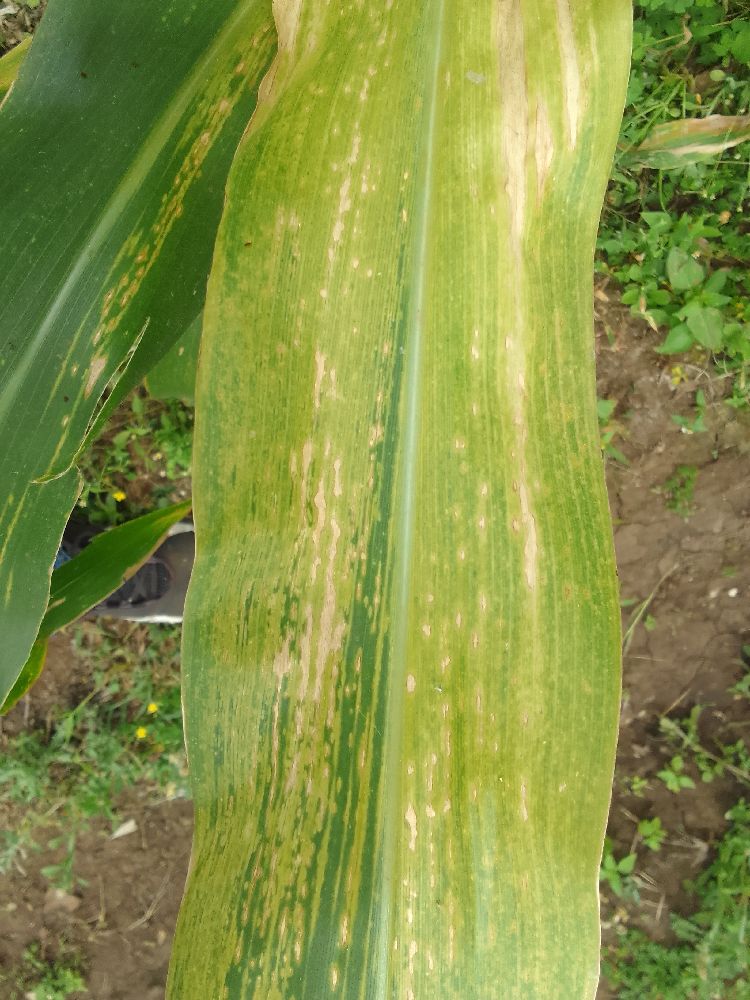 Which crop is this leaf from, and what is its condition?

maize, maize lethal necrosis
